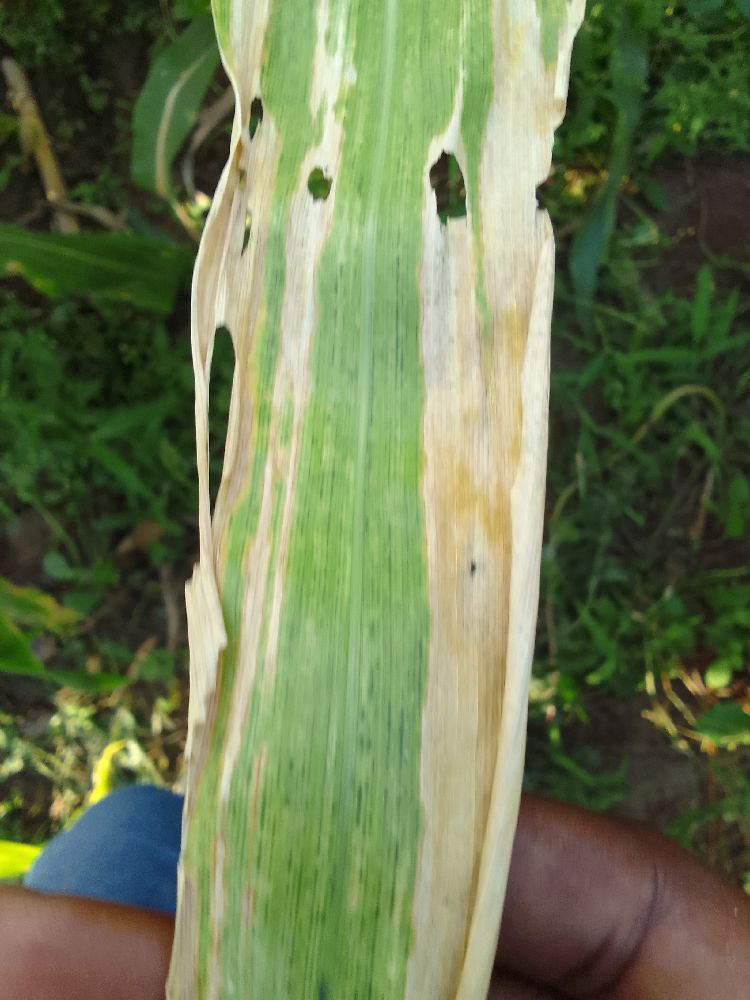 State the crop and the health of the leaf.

maize, maize lethal necrosis
